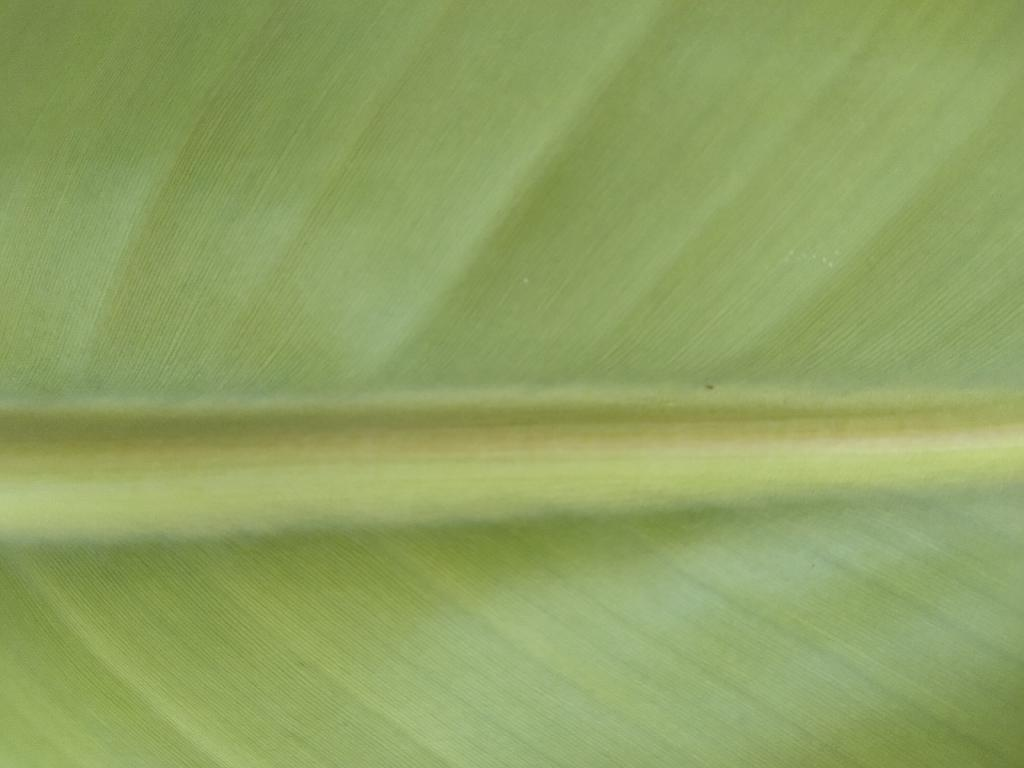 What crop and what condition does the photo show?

banana, healthy
